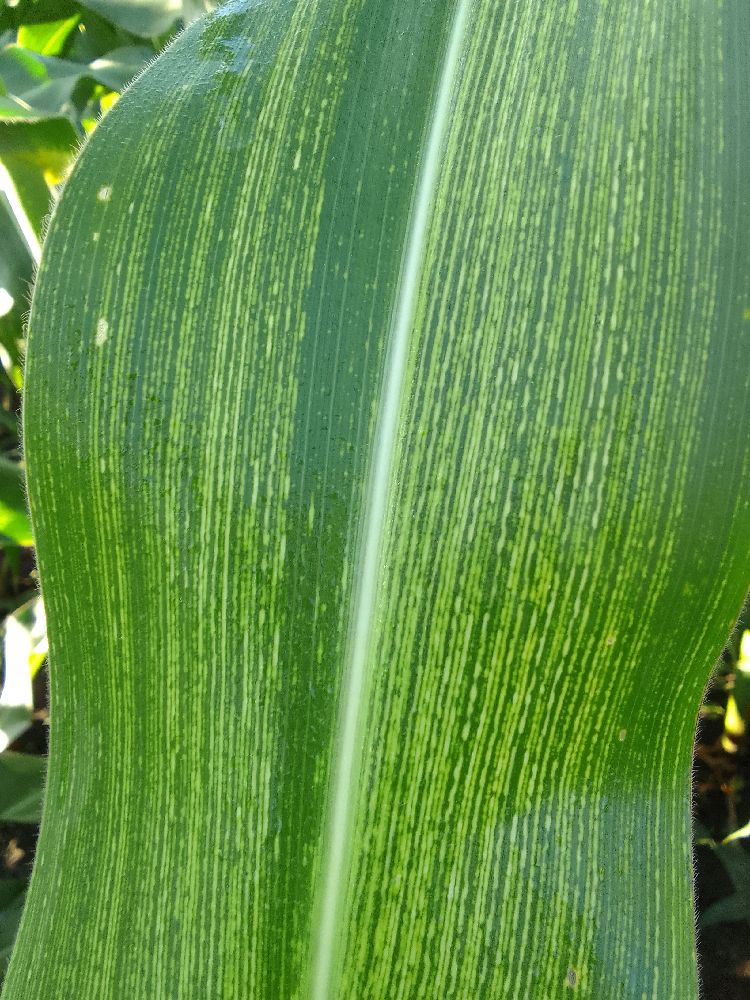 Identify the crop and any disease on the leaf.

maize, maize streak virus
